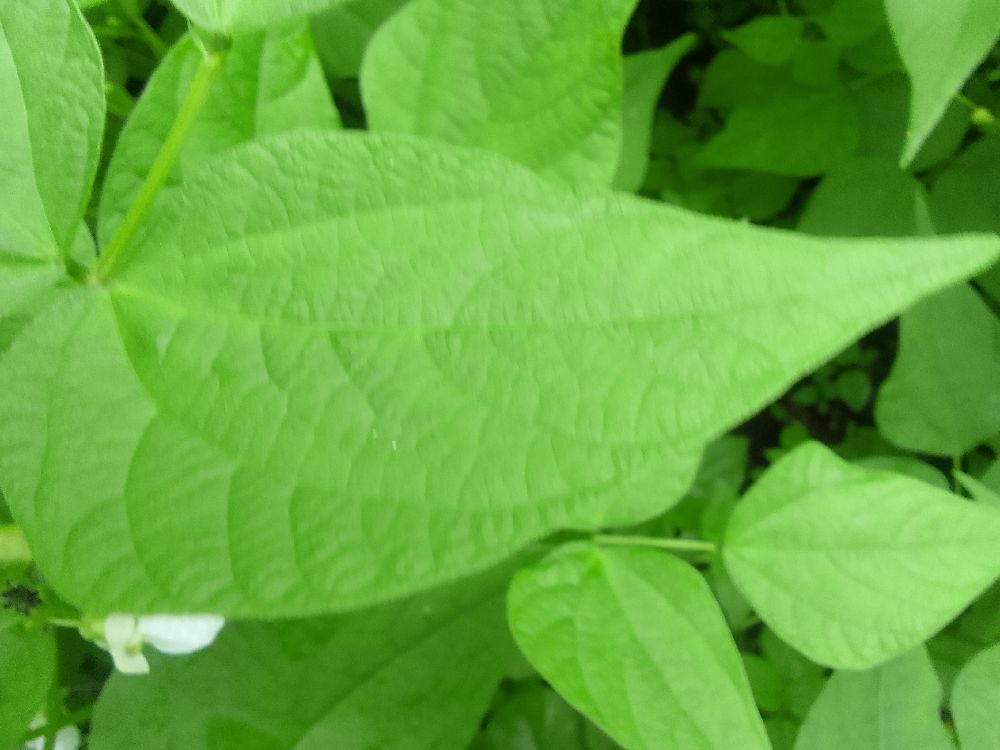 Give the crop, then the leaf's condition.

common bean, healthy
